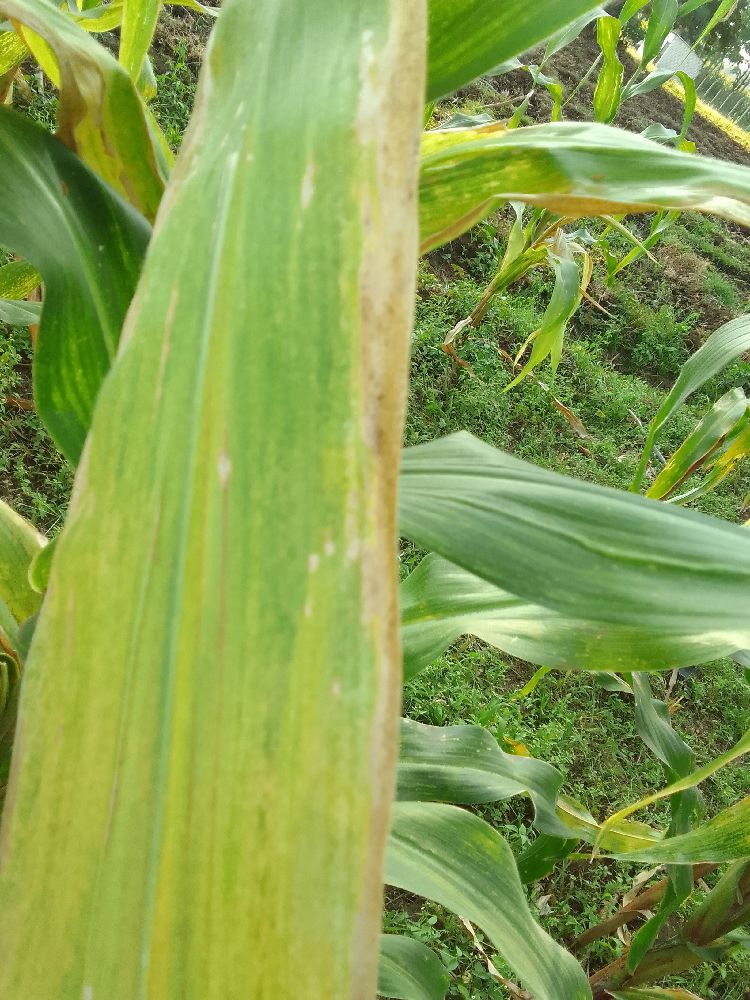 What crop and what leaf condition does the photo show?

maize, maize lethal necrosis
